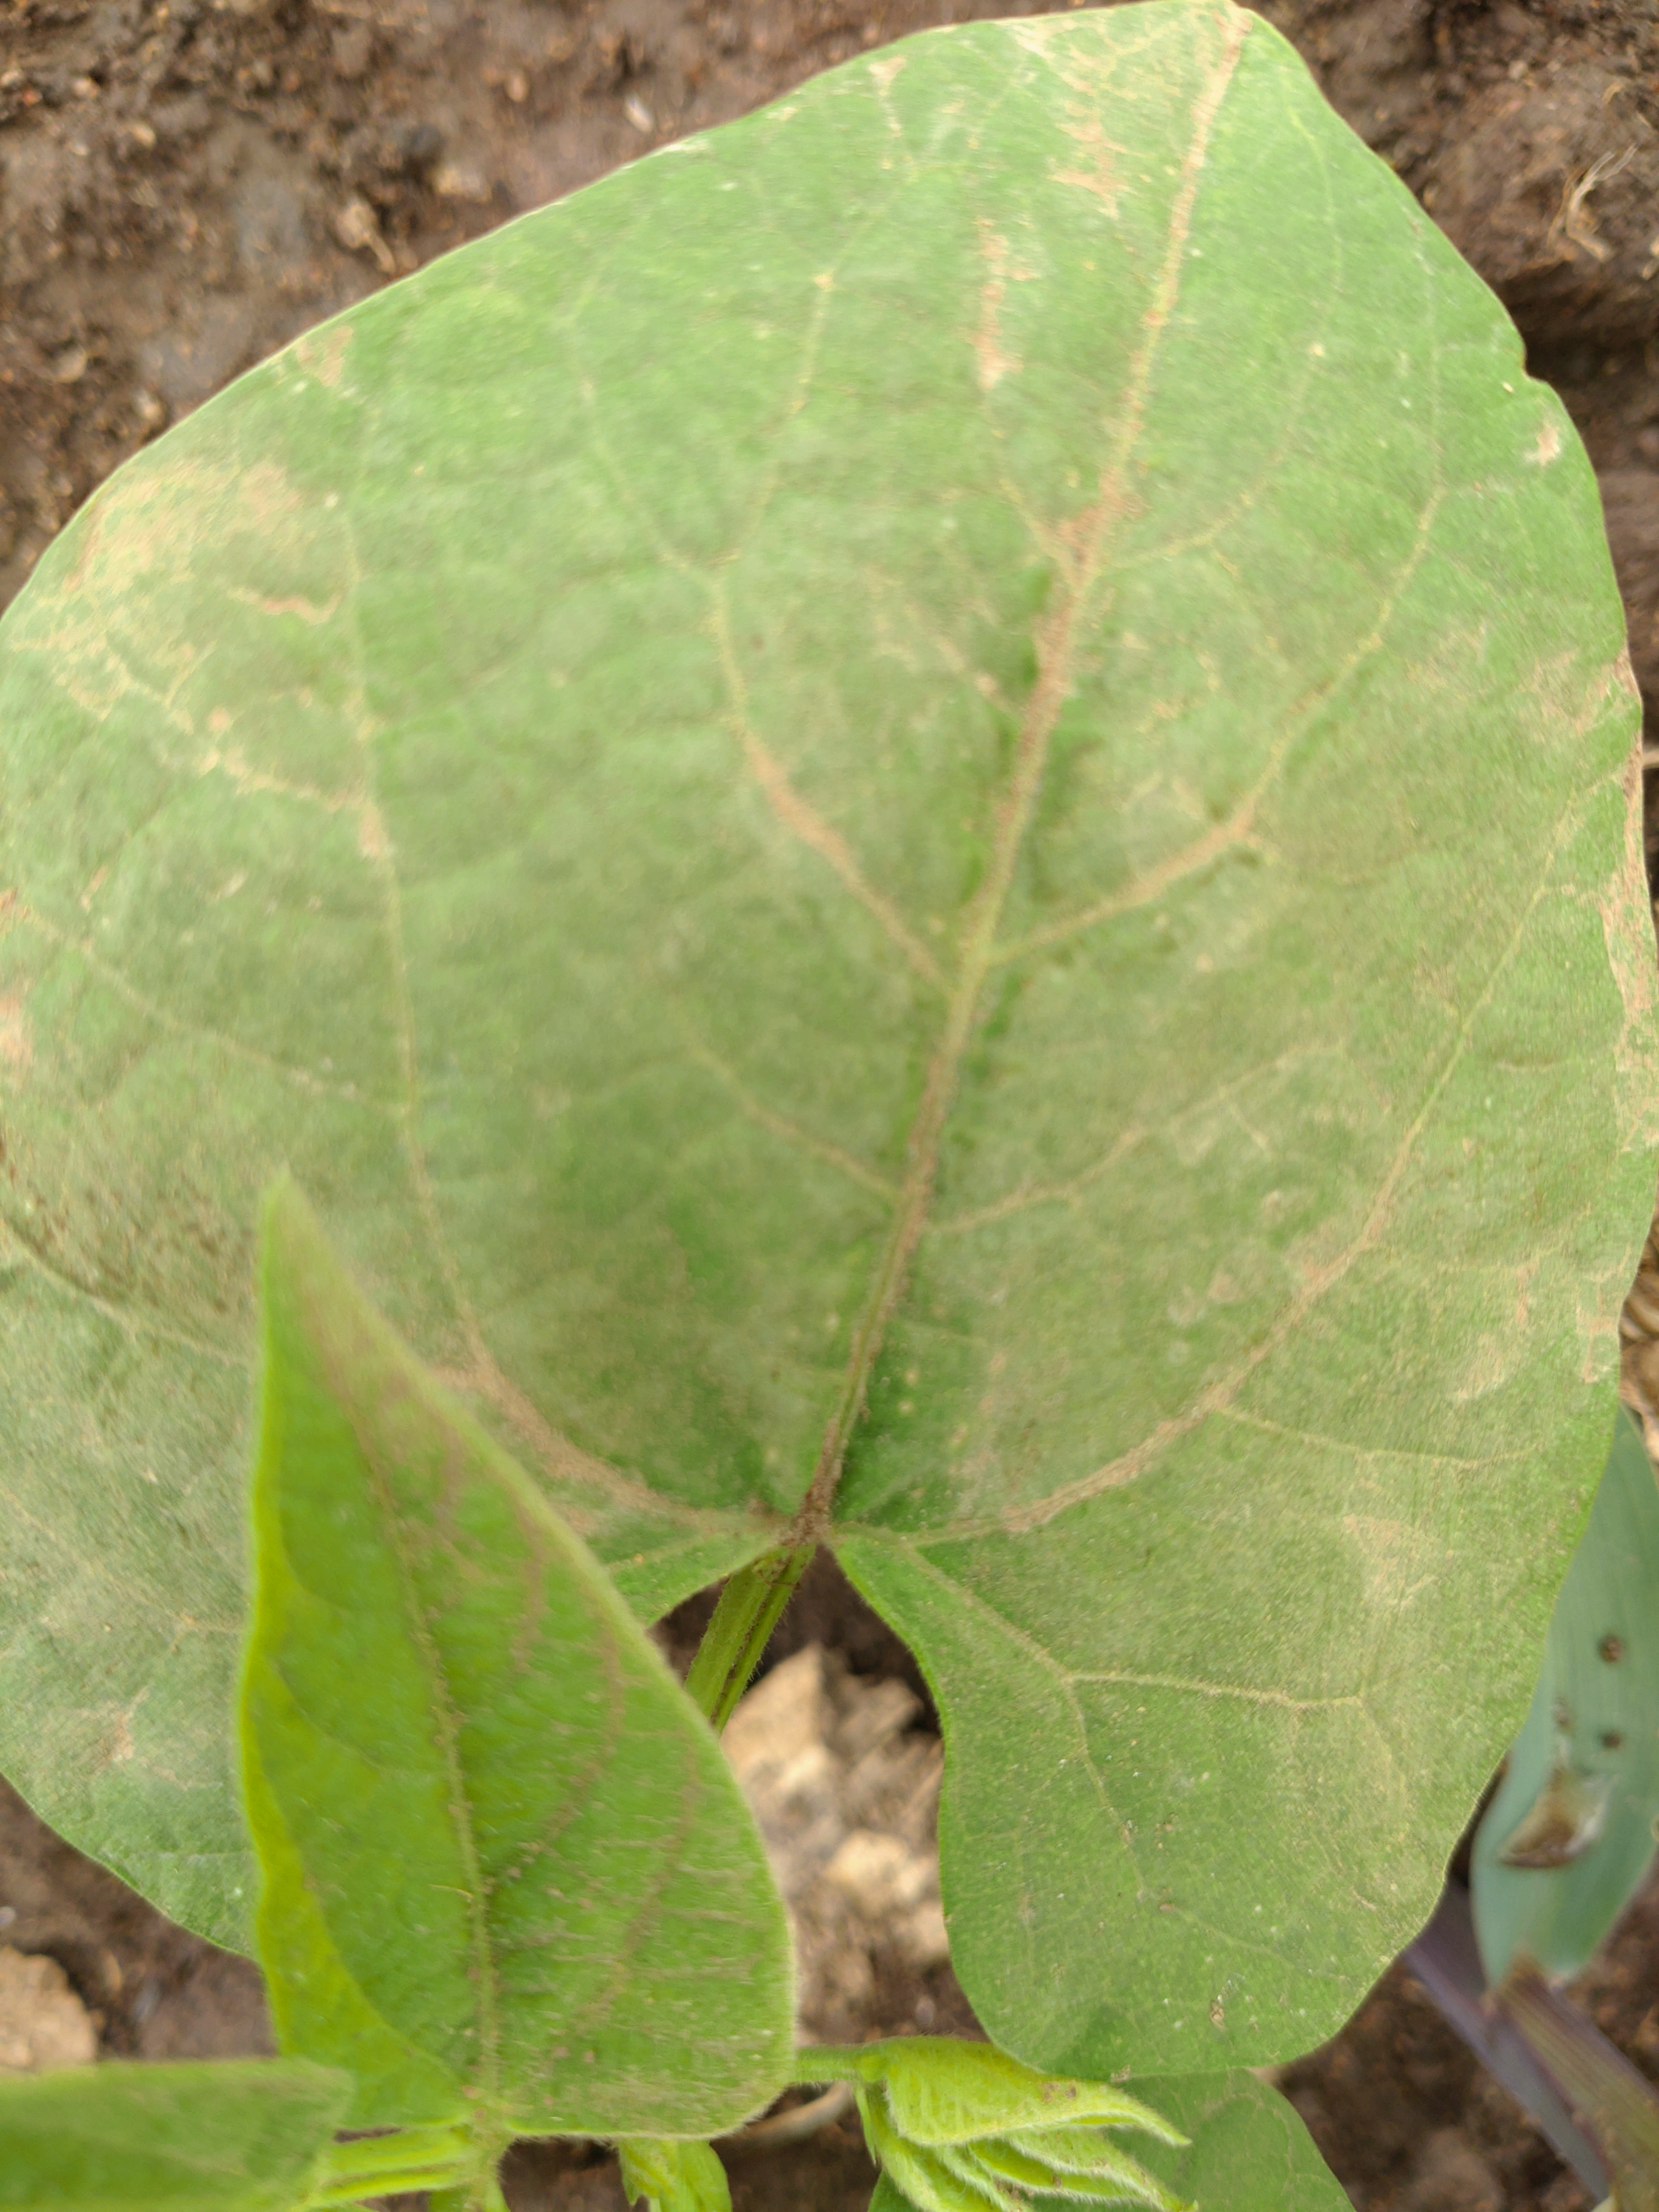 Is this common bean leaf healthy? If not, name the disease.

healthy
